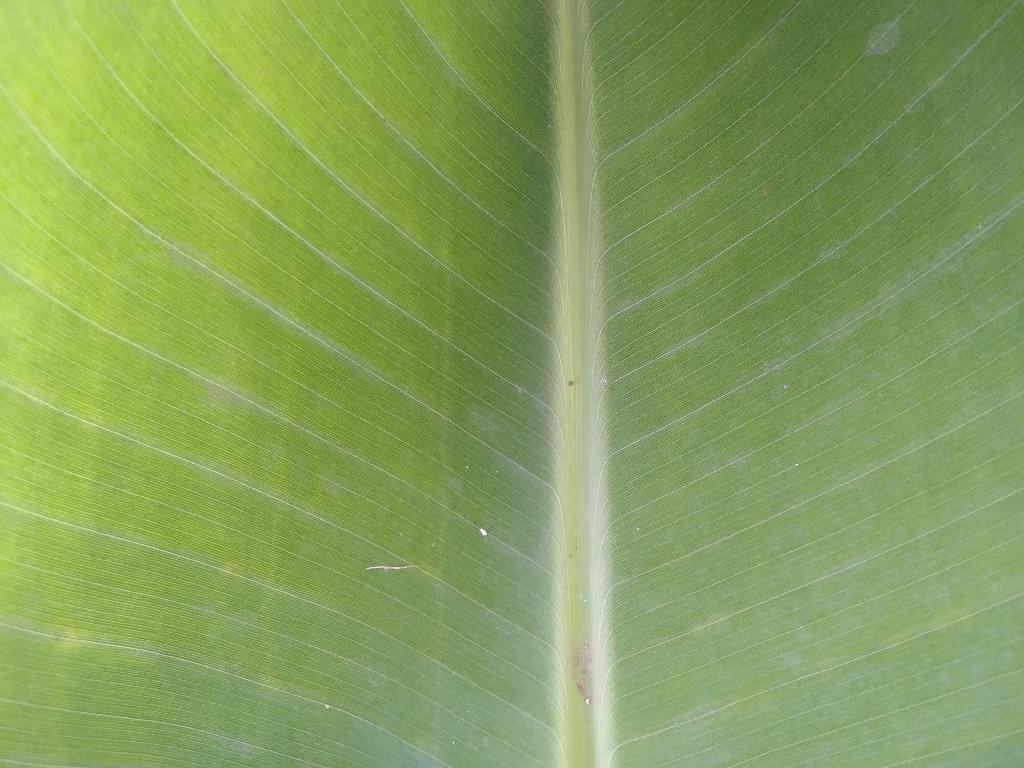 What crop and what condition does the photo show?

banana, healthy
